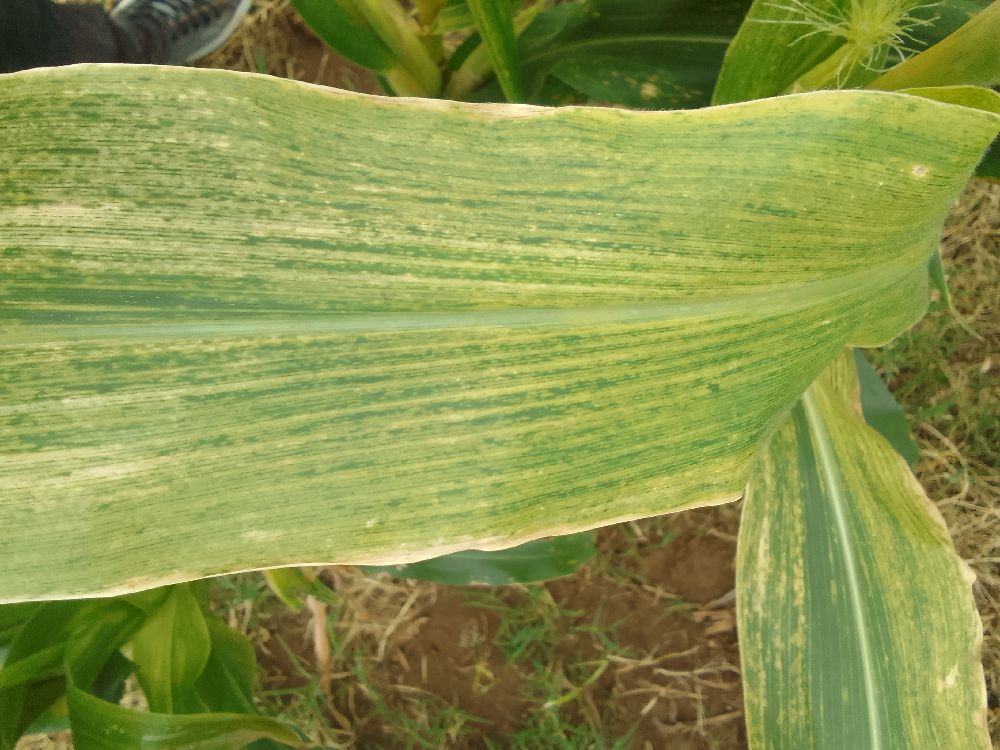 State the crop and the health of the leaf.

maize, maize lethal necrosis
